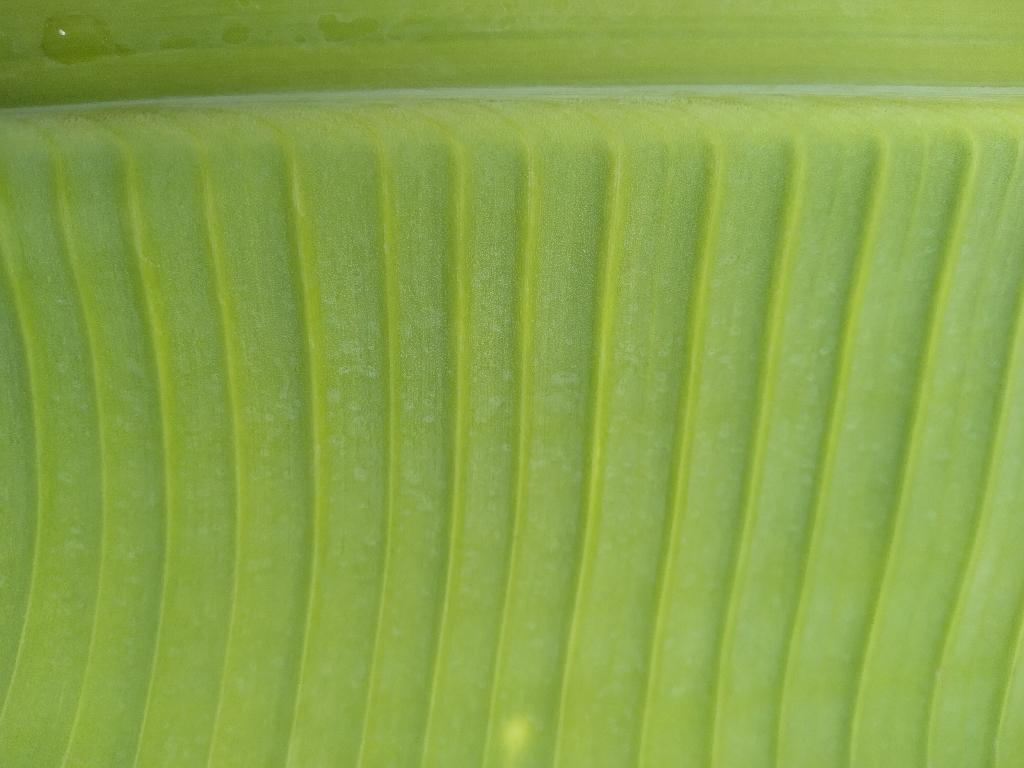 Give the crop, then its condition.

banana, healthy
